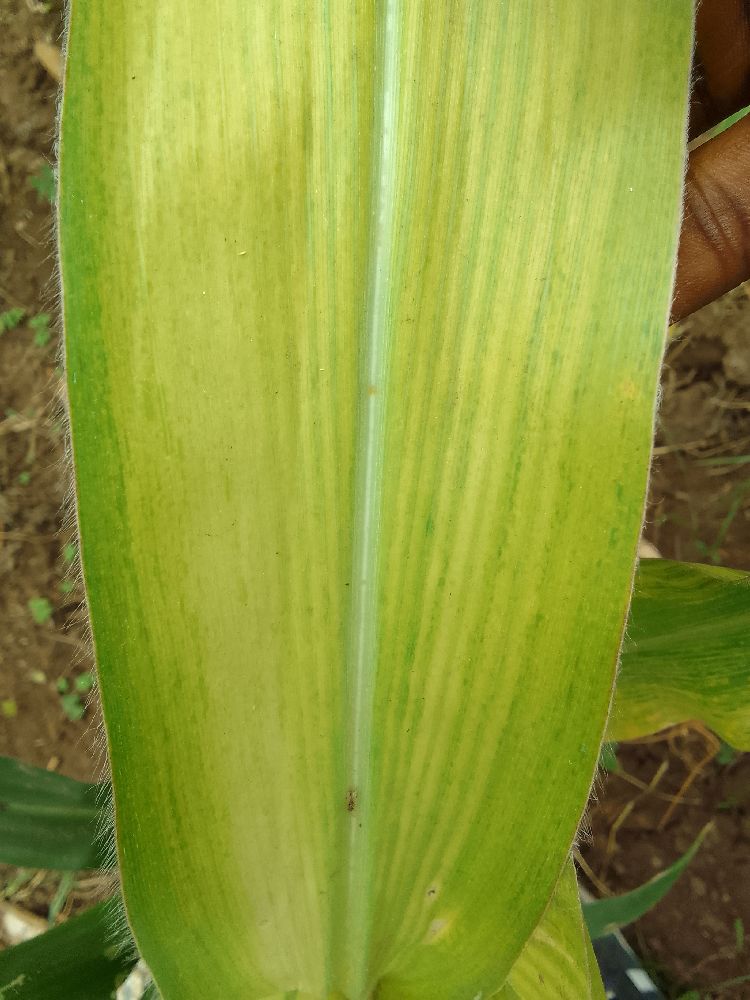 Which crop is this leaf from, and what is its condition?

maize, maize lethal necrosis
